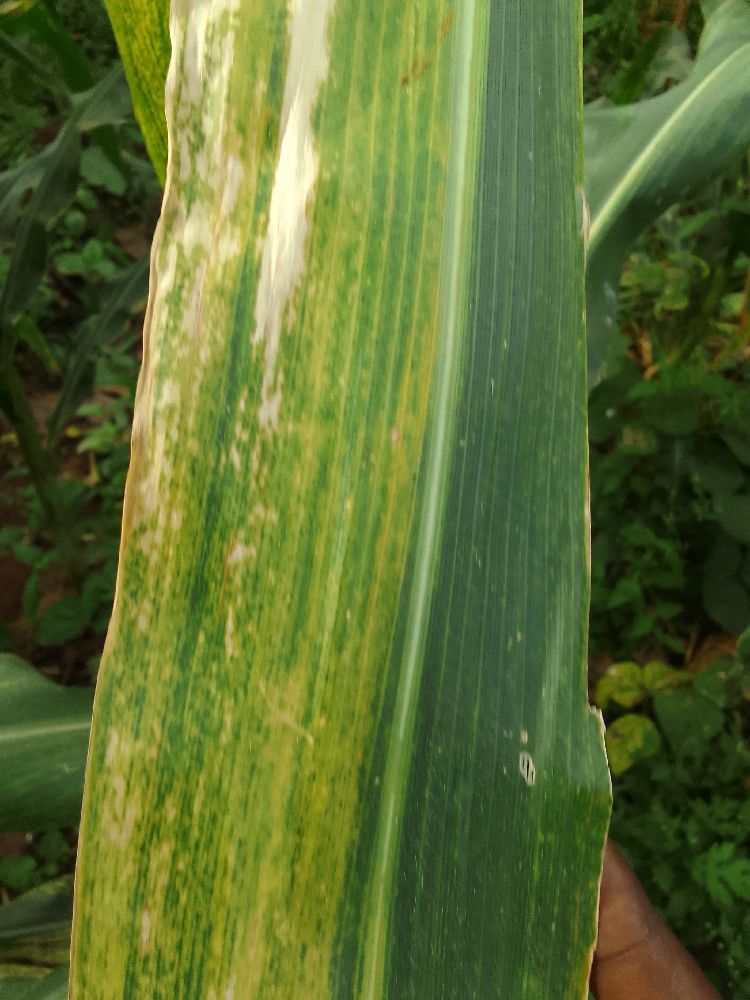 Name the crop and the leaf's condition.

maize, maize lethal necrosis
